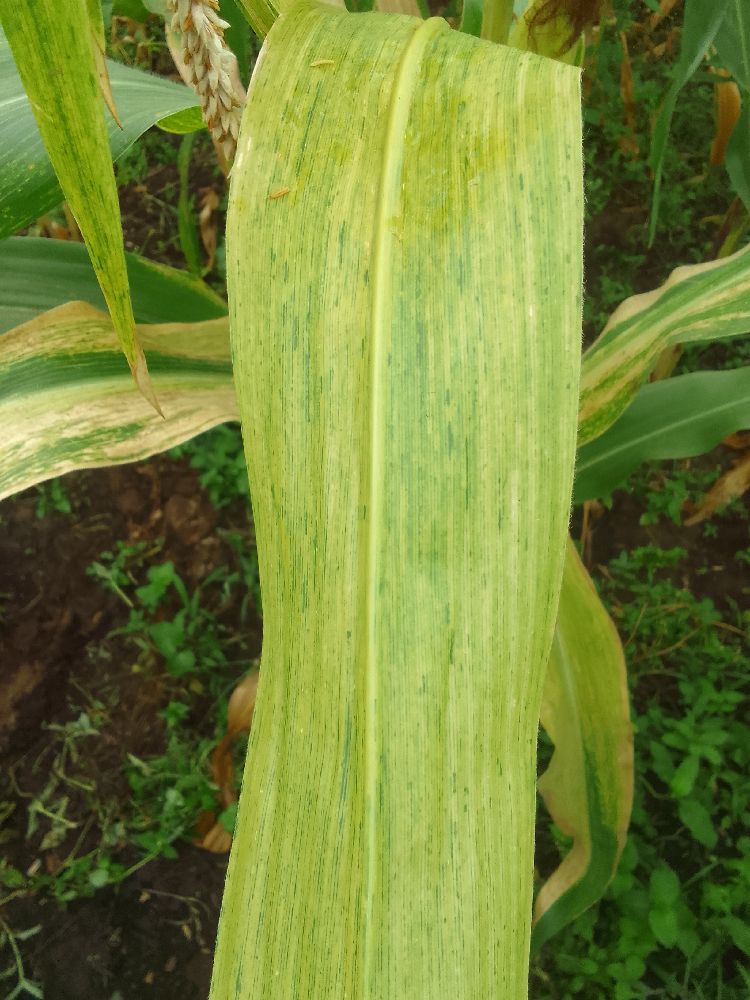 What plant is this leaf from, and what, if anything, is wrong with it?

maize, maize lethal necrosis
